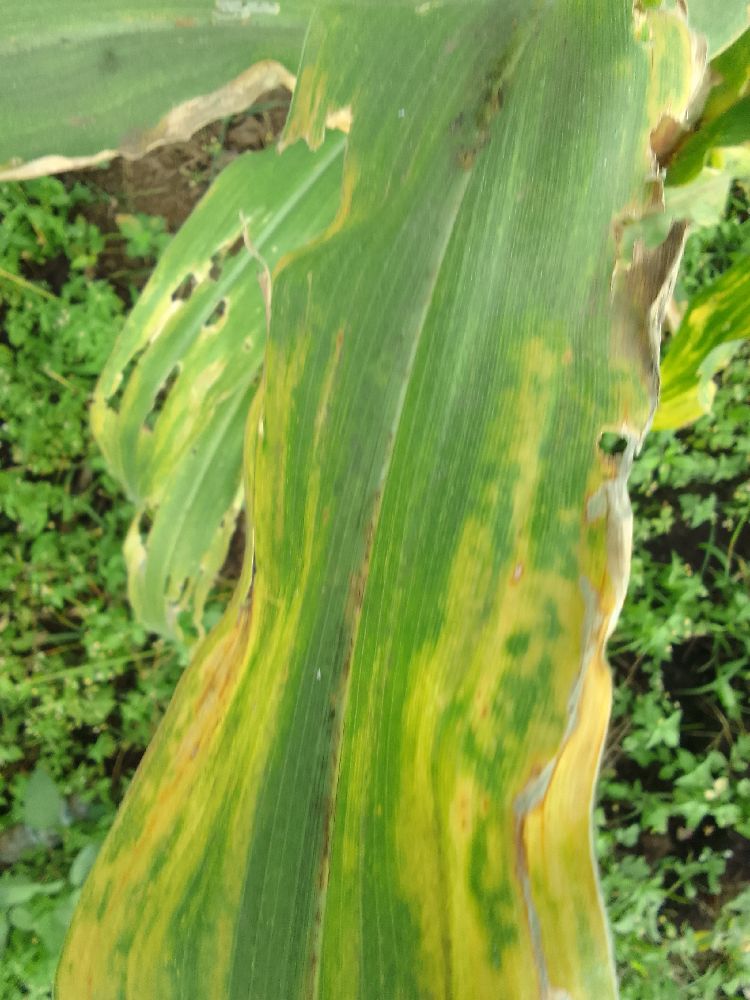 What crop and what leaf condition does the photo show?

maize, maize lethal necrosis
